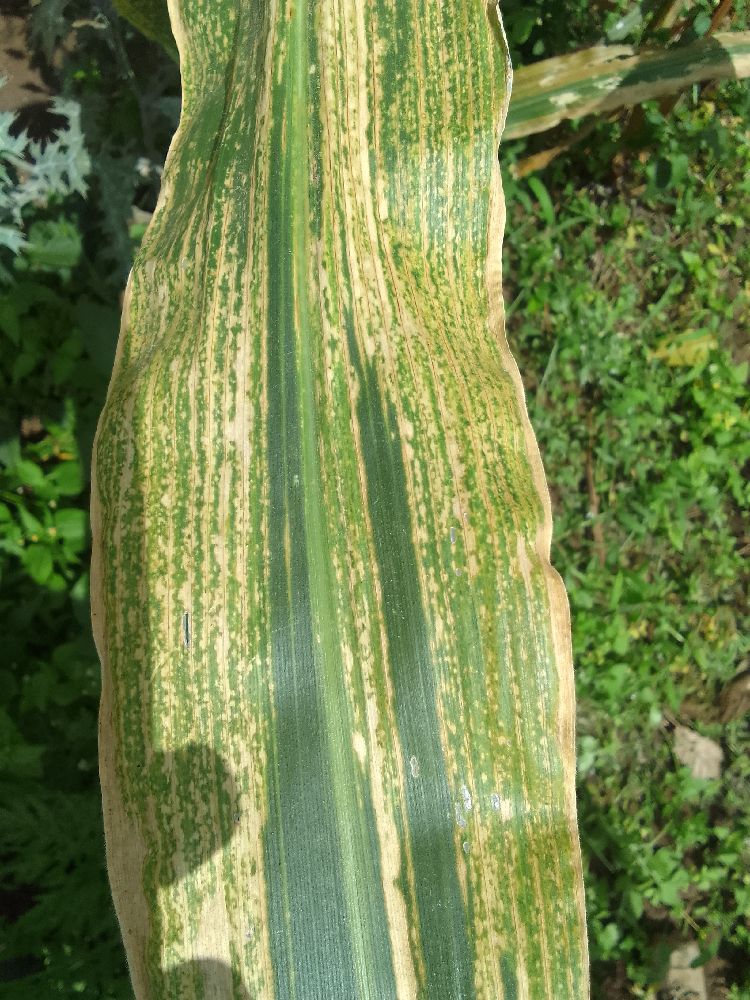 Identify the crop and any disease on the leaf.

maize, maize lethal necrosis
